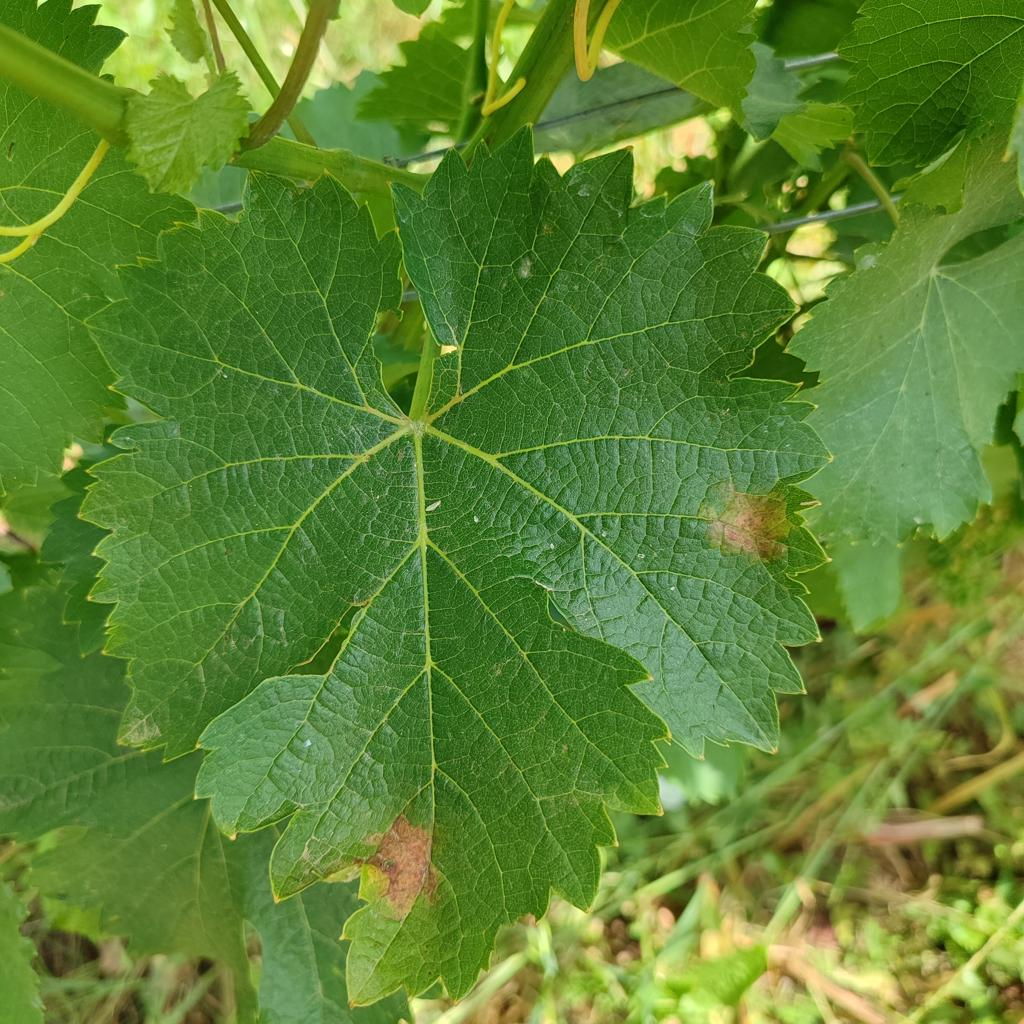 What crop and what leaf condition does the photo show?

grapevine, downy mildew
